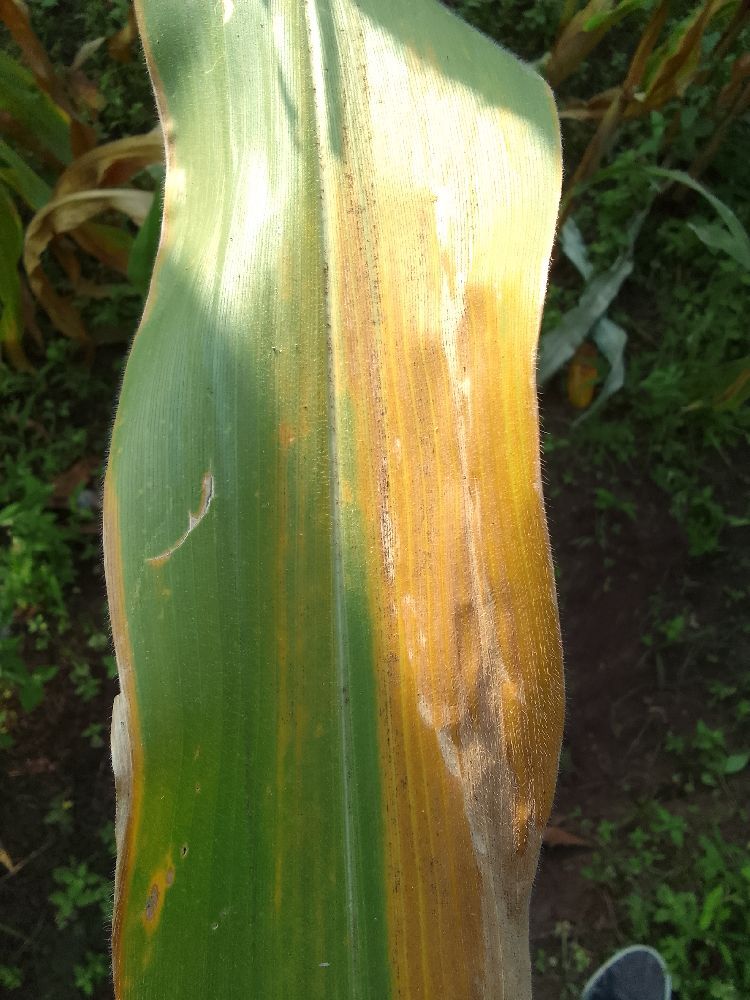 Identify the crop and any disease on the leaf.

maize, maize lethal necrosis
